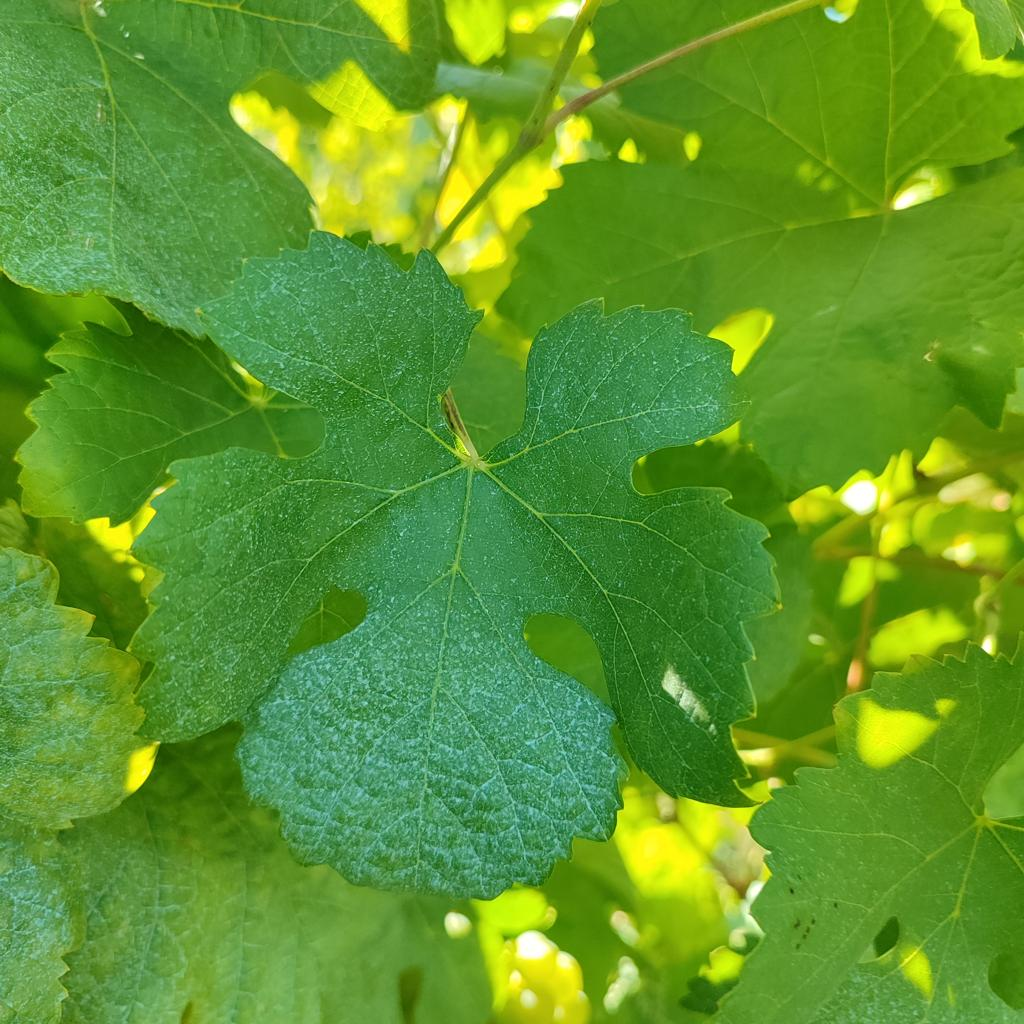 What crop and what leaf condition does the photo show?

grapevine, healthy
